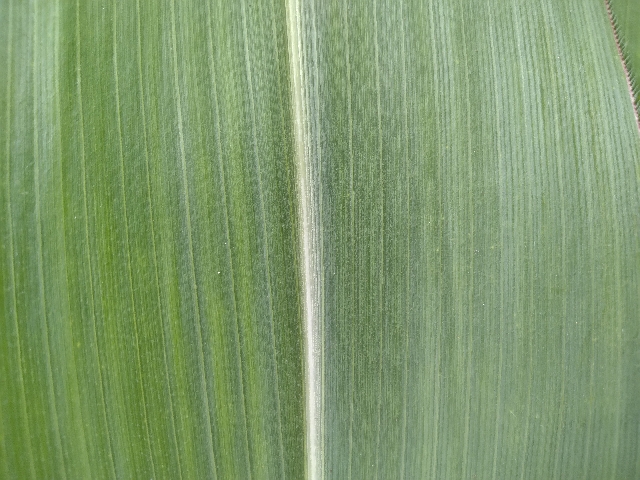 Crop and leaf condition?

maize, healthy
